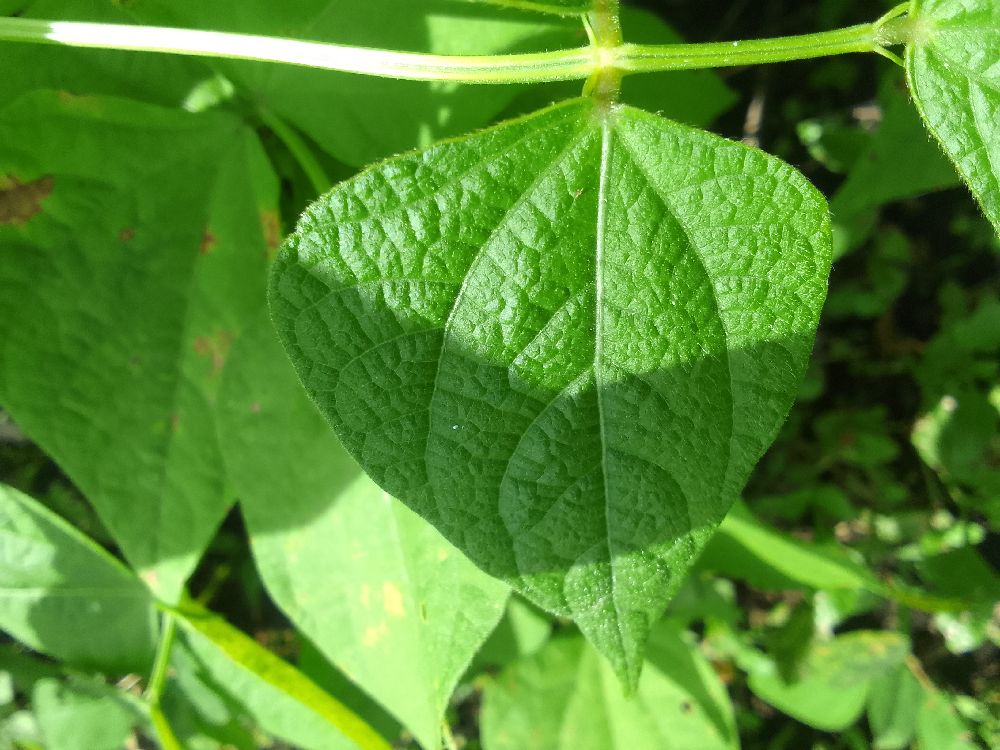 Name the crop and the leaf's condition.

common bean, healthy
